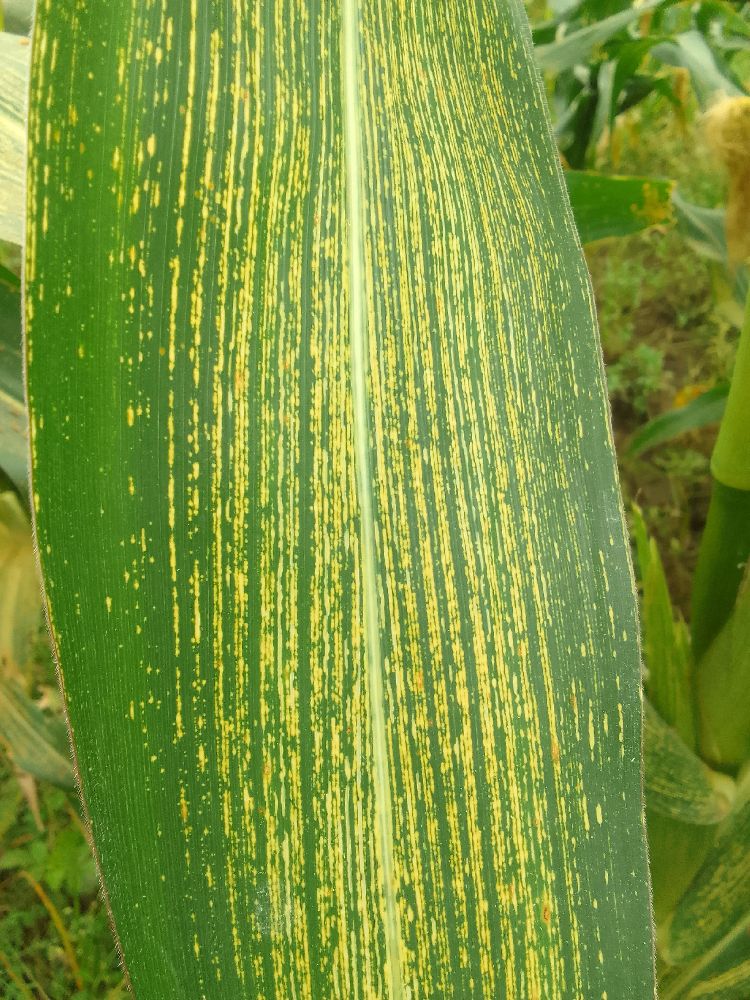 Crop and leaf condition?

maize, maize streak virus
